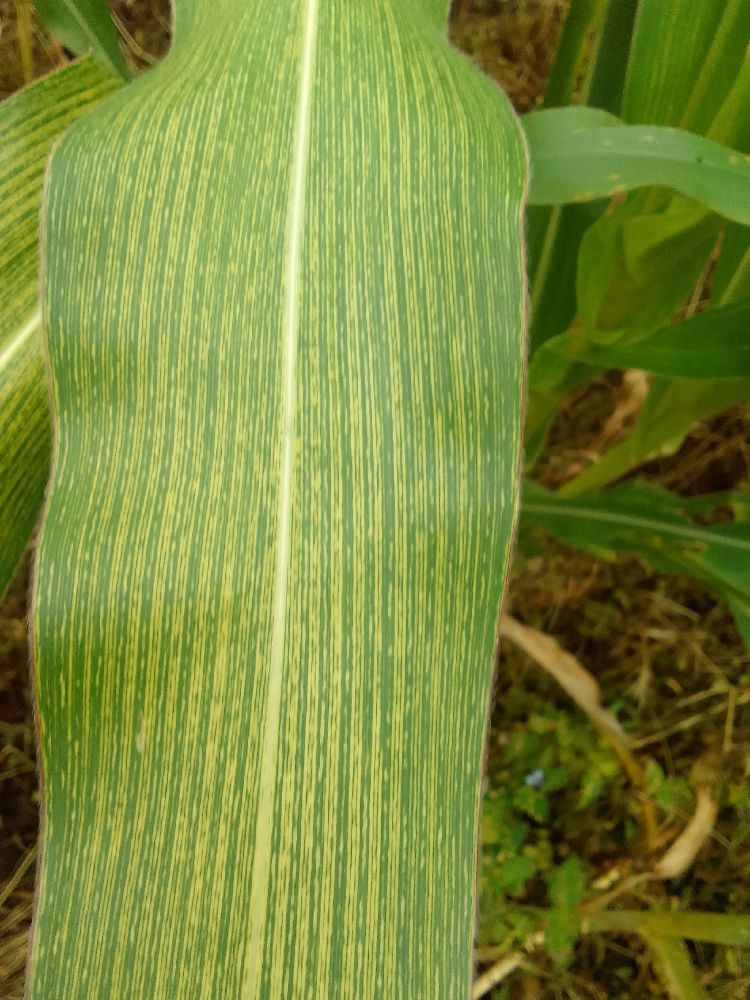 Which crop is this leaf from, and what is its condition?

maize, maize streak virus
